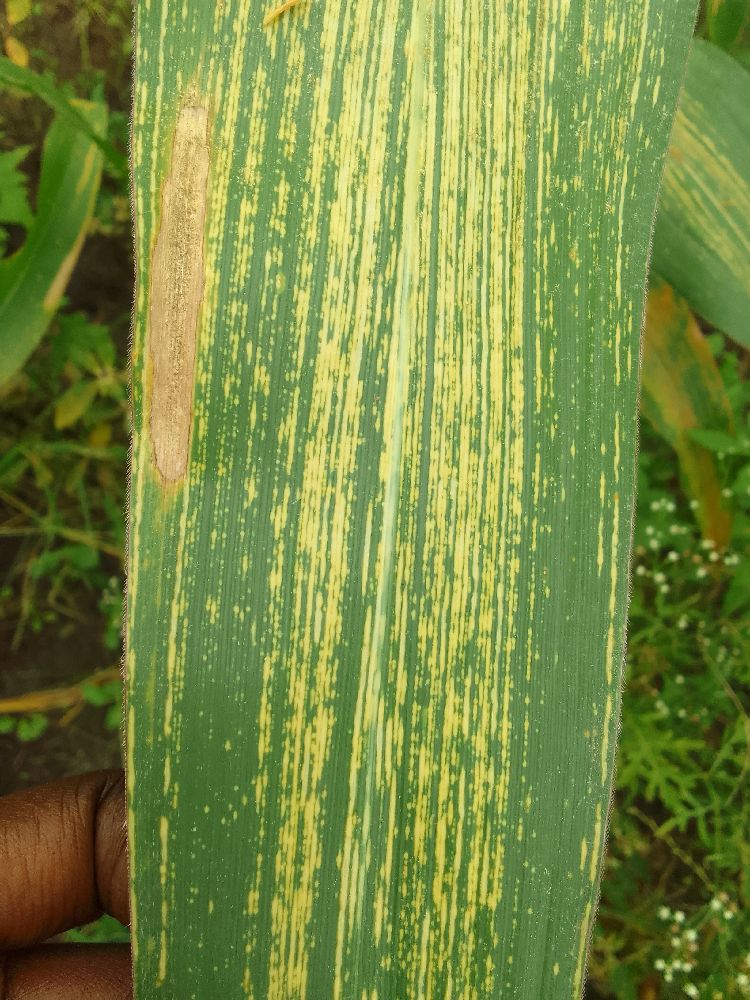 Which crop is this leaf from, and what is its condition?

maize, maize streak virus
